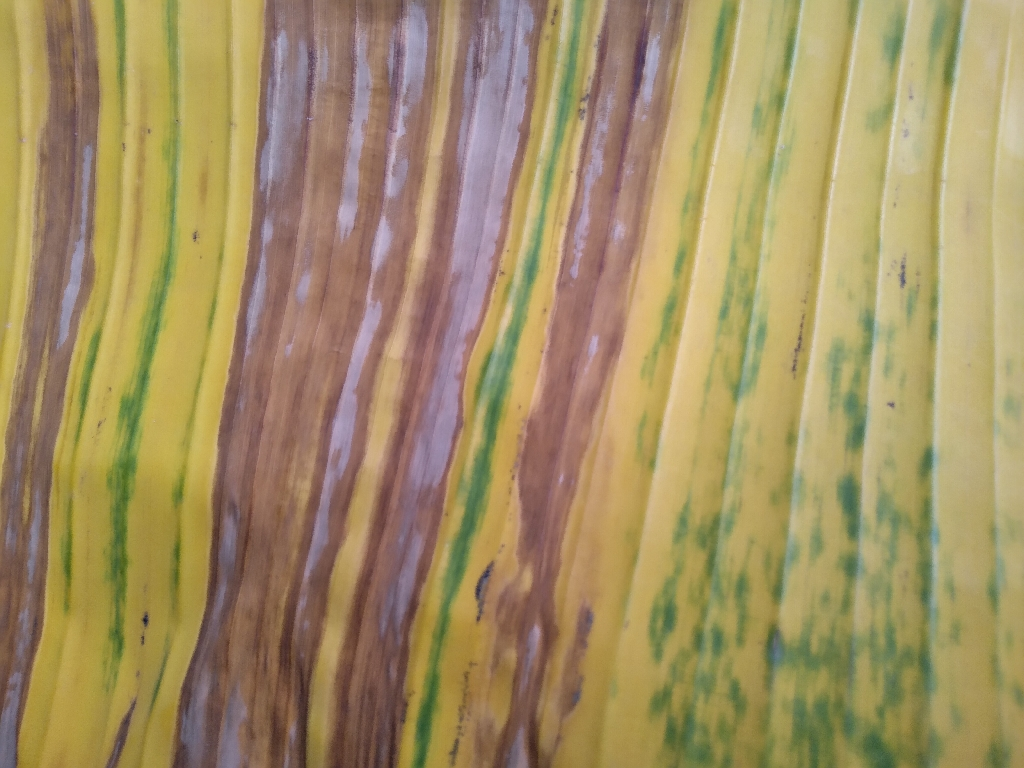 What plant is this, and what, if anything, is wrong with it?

banana, fusarium wilt race 1
